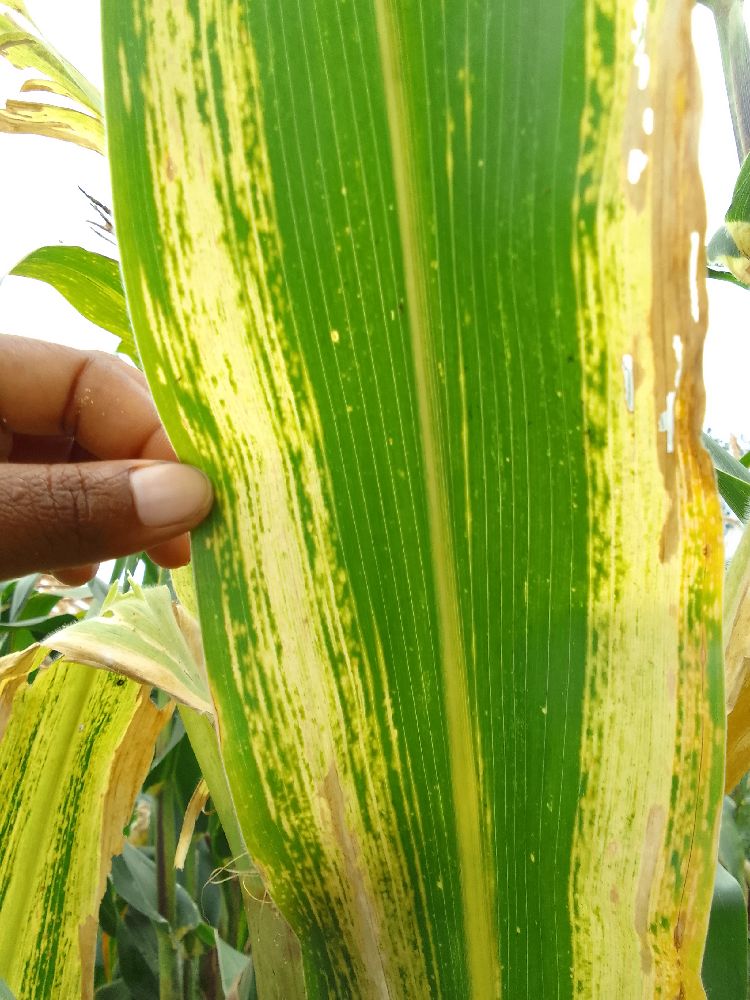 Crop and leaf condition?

maize, maize lethal necrosis
